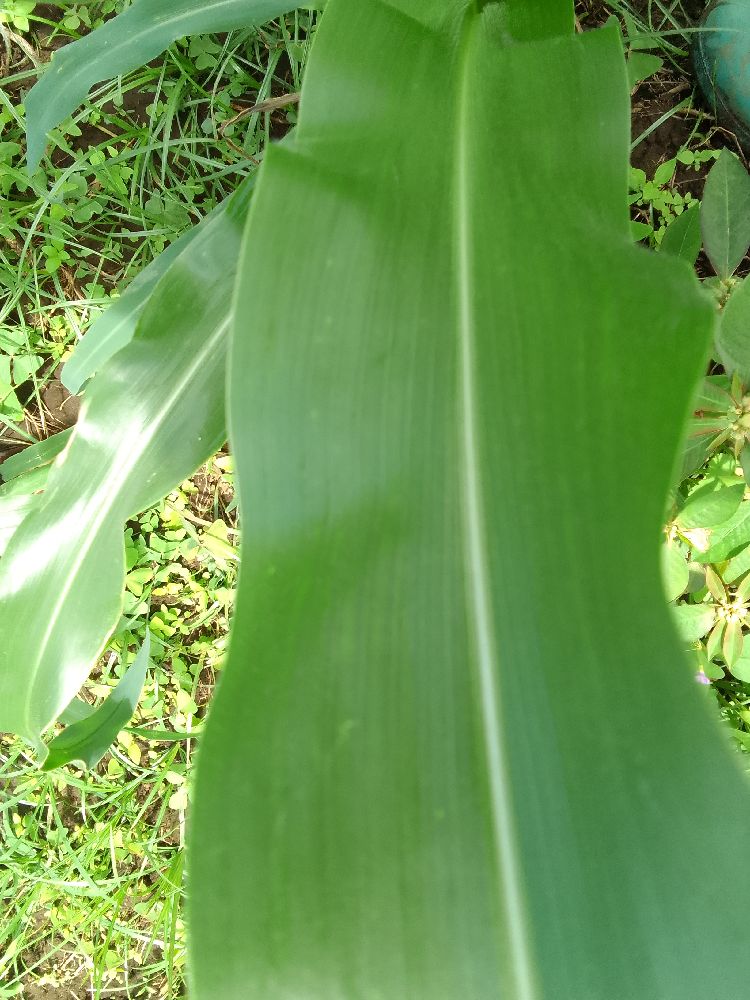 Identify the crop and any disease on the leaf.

maize, healthy
